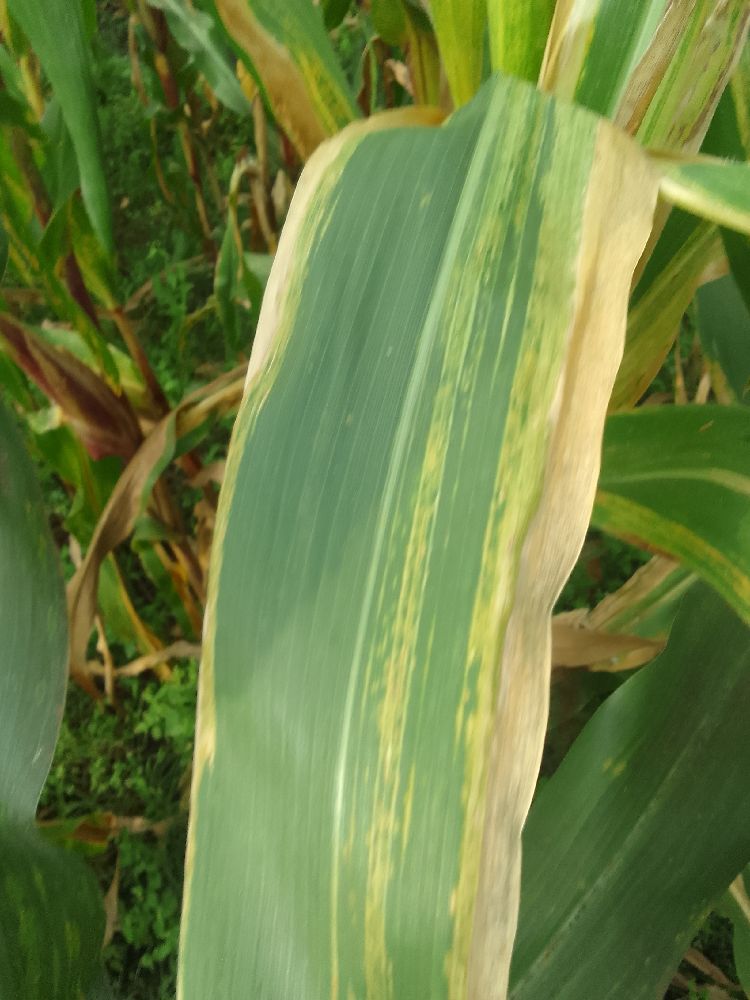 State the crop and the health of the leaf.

maize, maize lethal necrosis
